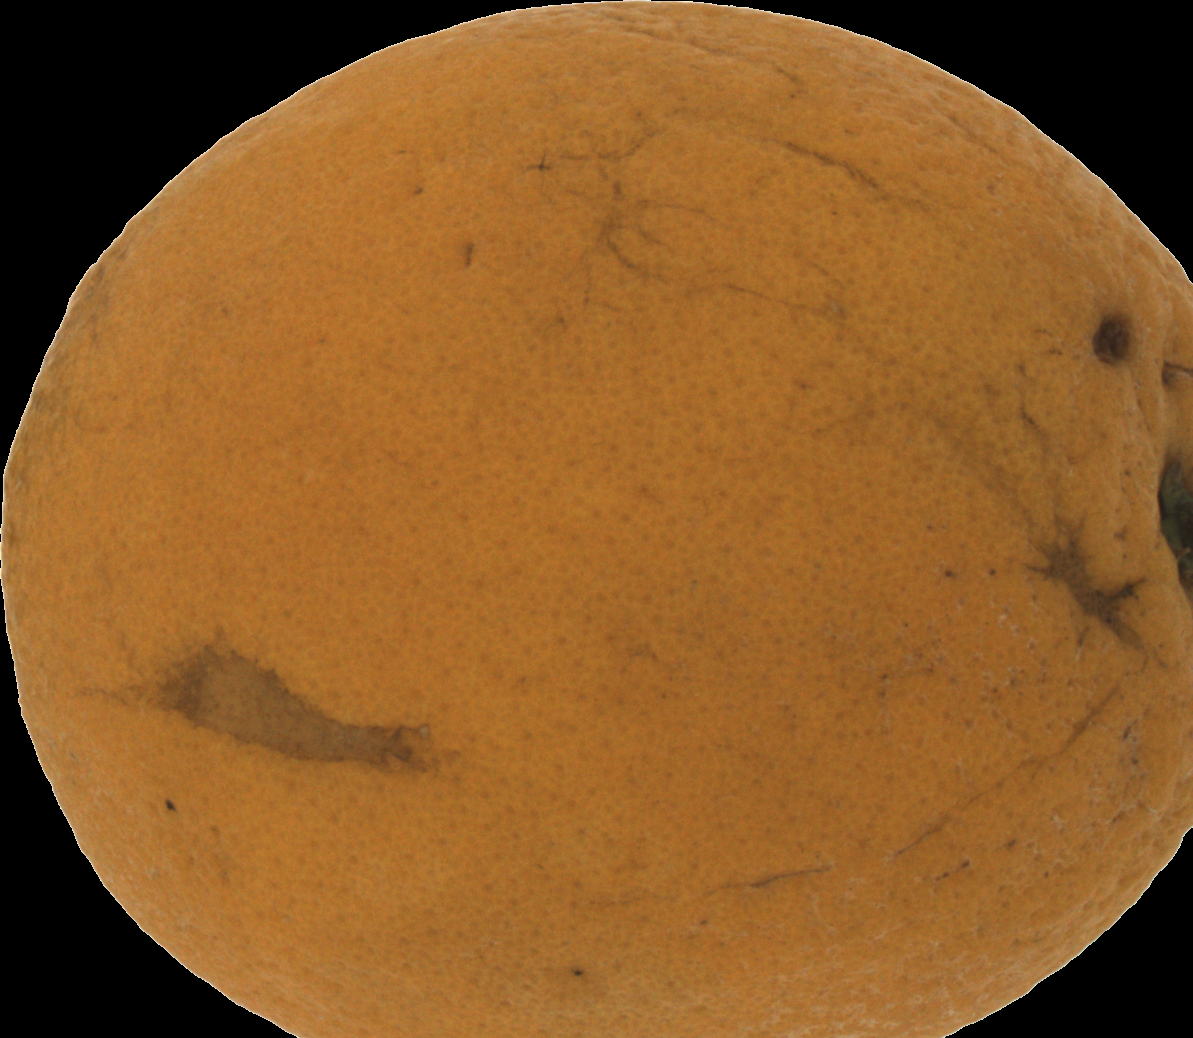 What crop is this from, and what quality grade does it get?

orange, bad
